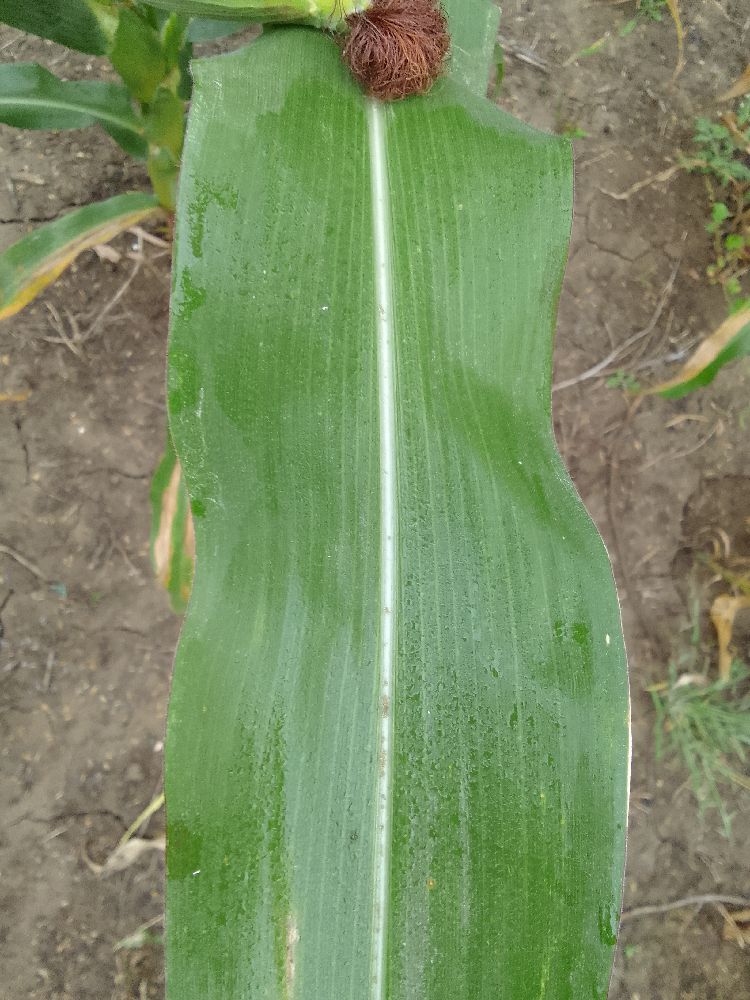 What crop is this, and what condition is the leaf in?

maize, healthy
